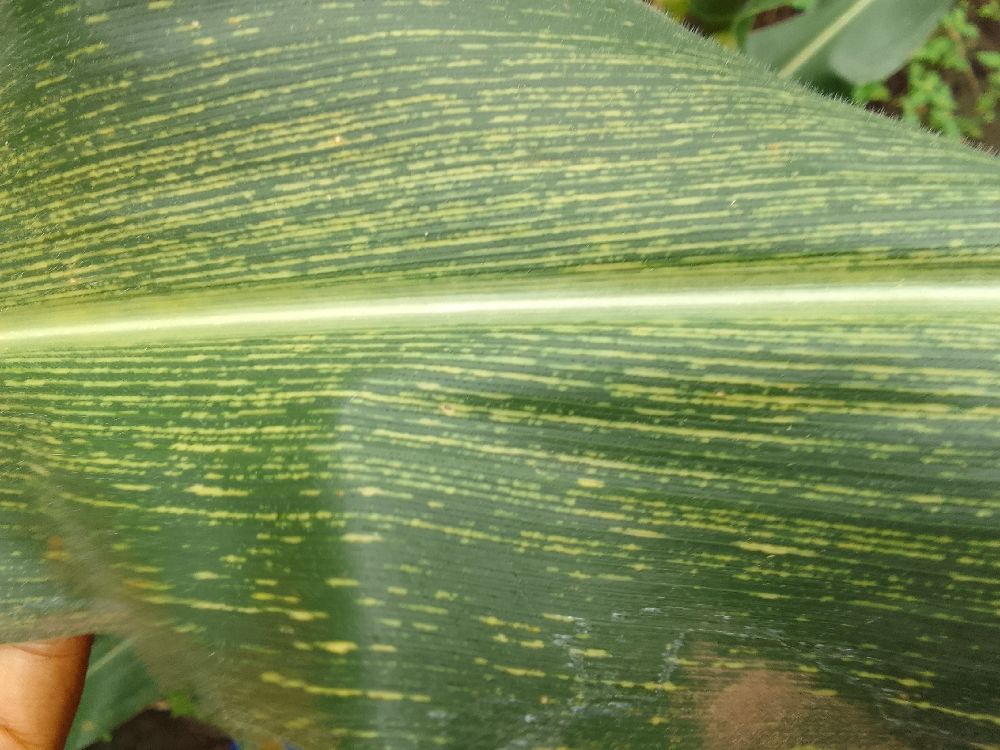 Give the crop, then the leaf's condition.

maize, maize streak virus
